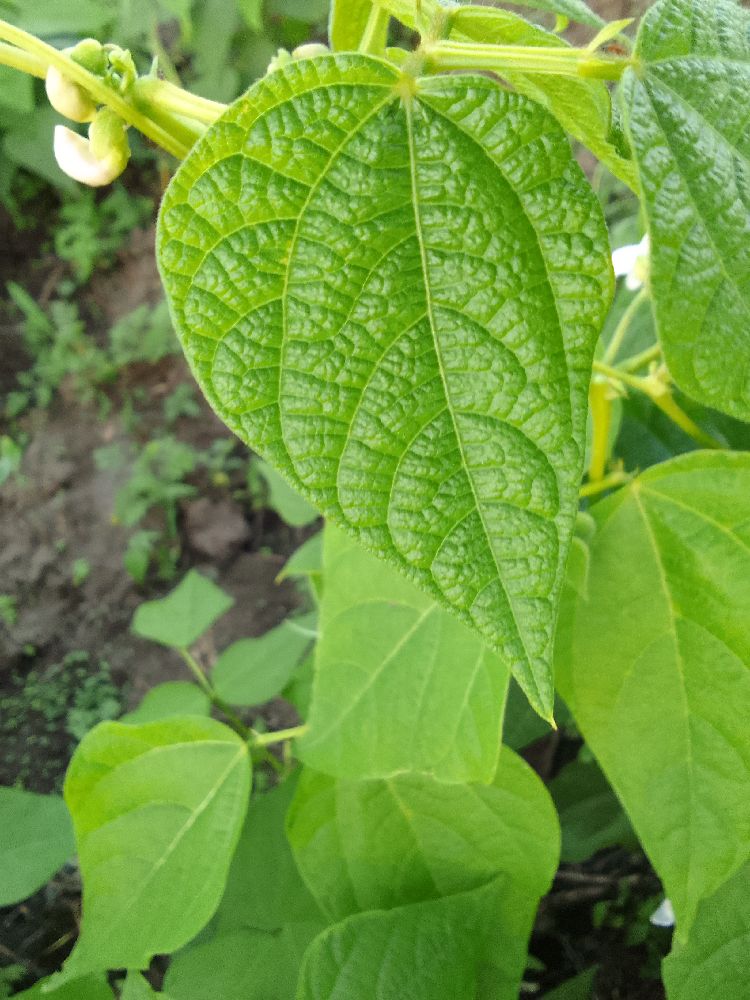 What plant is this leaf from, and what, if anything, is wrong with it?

common bean, healthy
